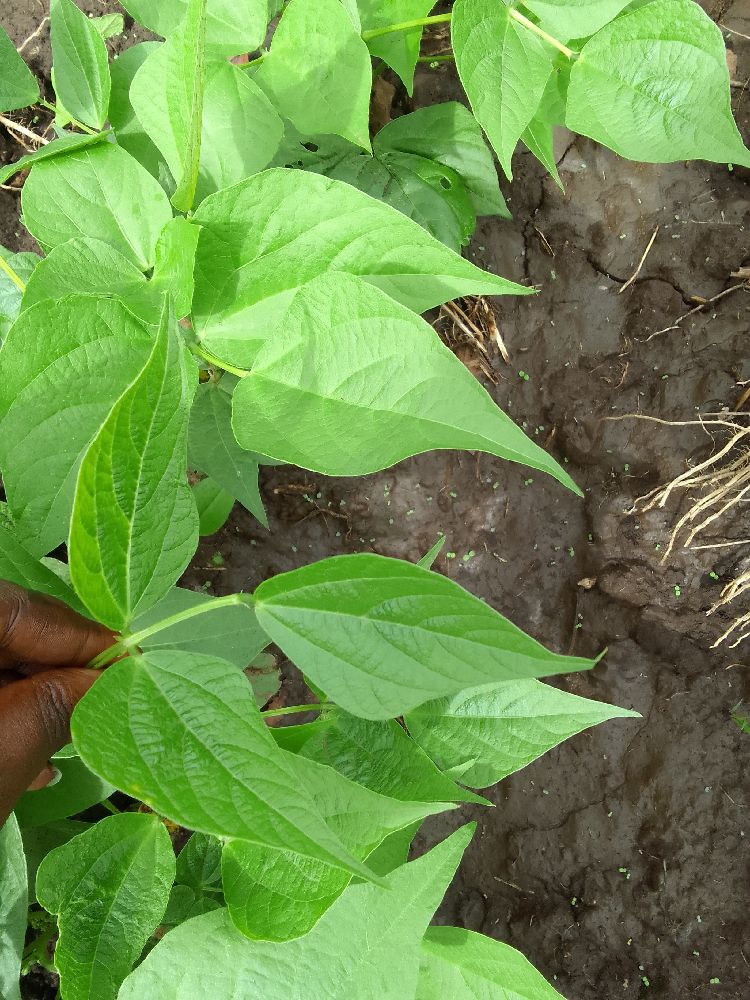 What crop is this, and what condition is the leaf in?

common bean, healthy
